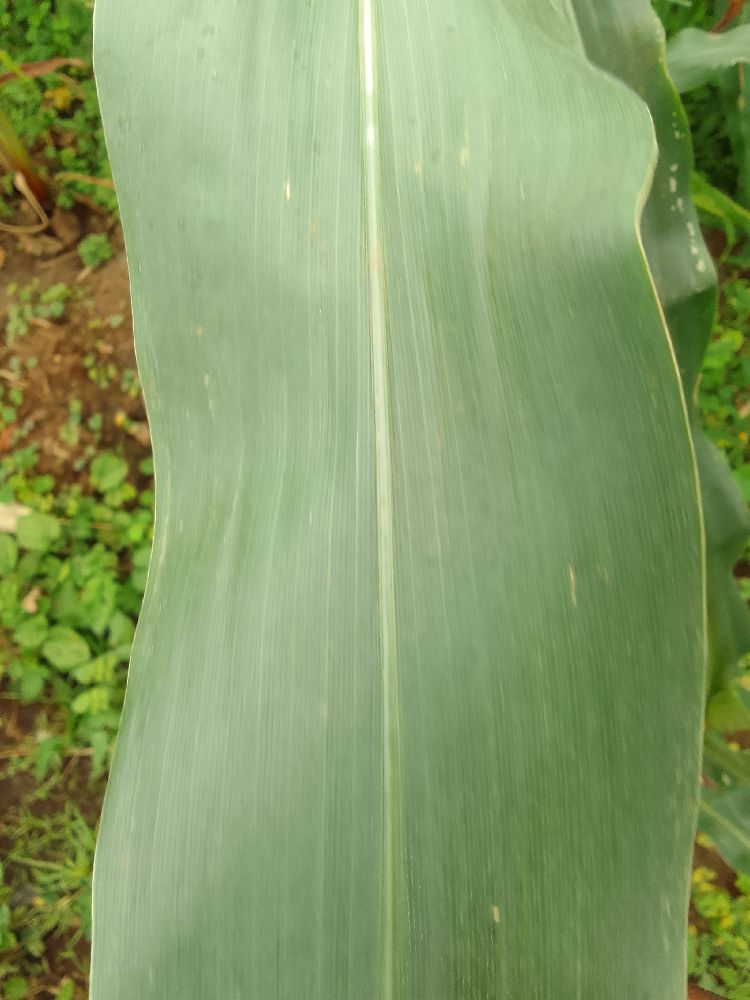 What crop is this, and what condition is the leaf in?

maize, healthy
